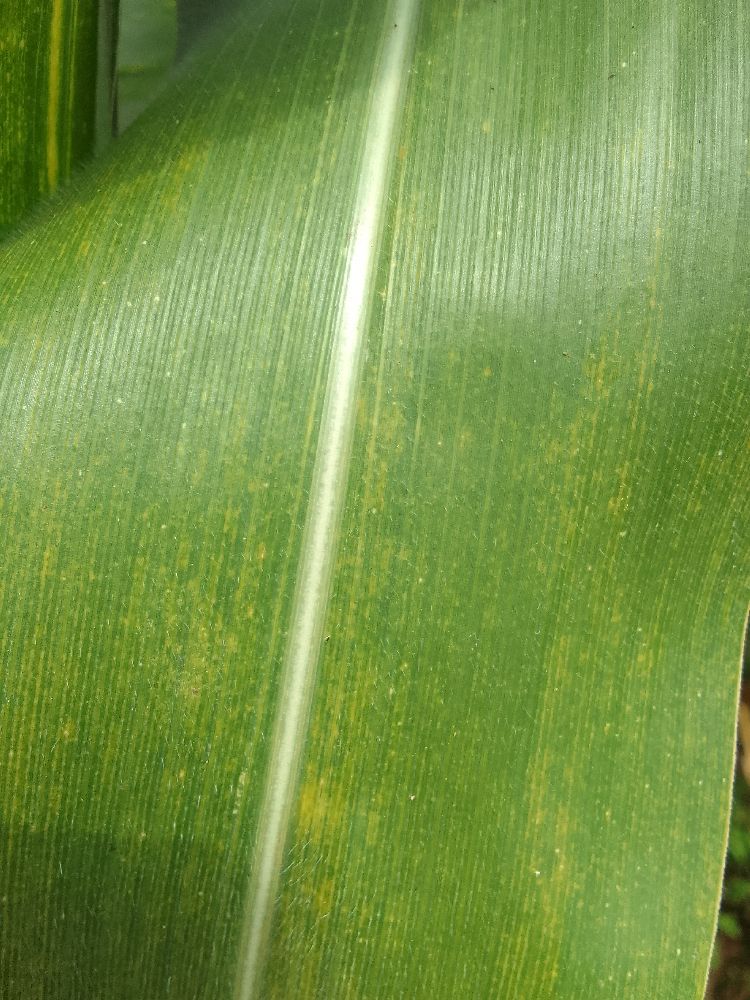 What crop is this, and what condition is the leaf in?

maize, maize lethal necrosis
